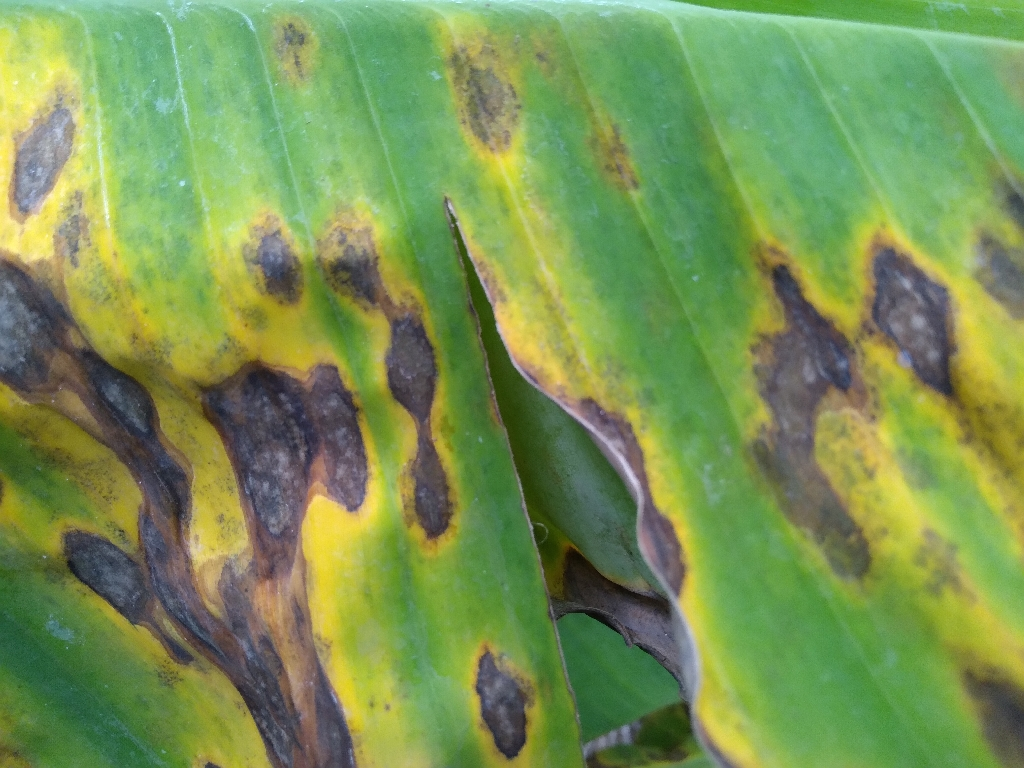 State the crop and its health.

banana, black sigatoka
